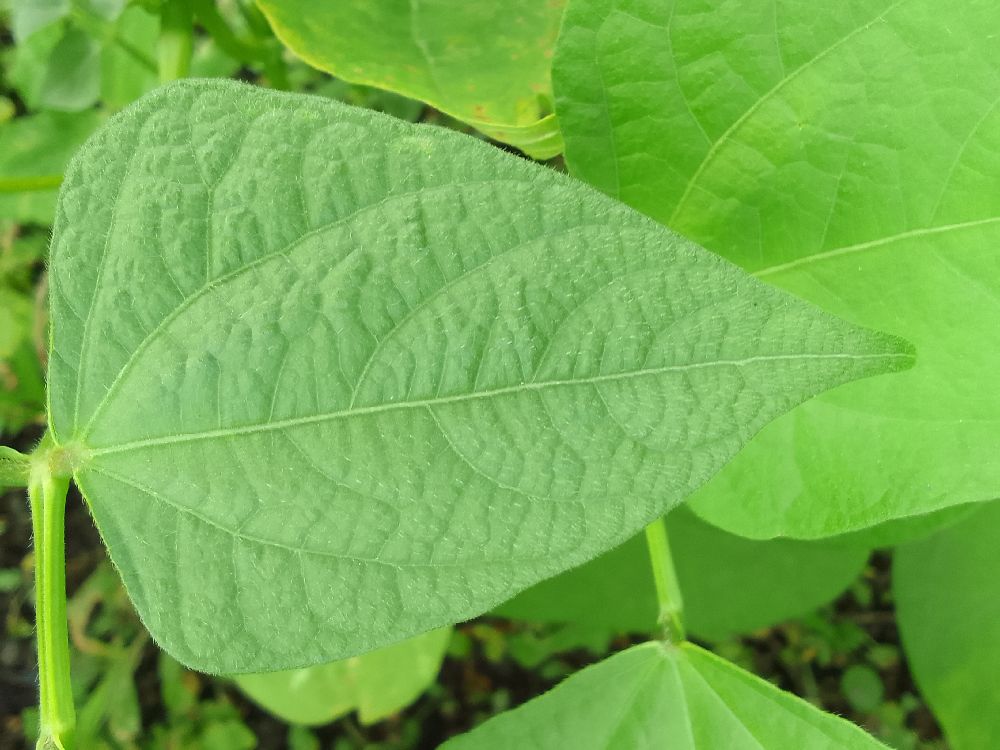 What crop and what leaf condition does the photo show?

common bean, healthy
